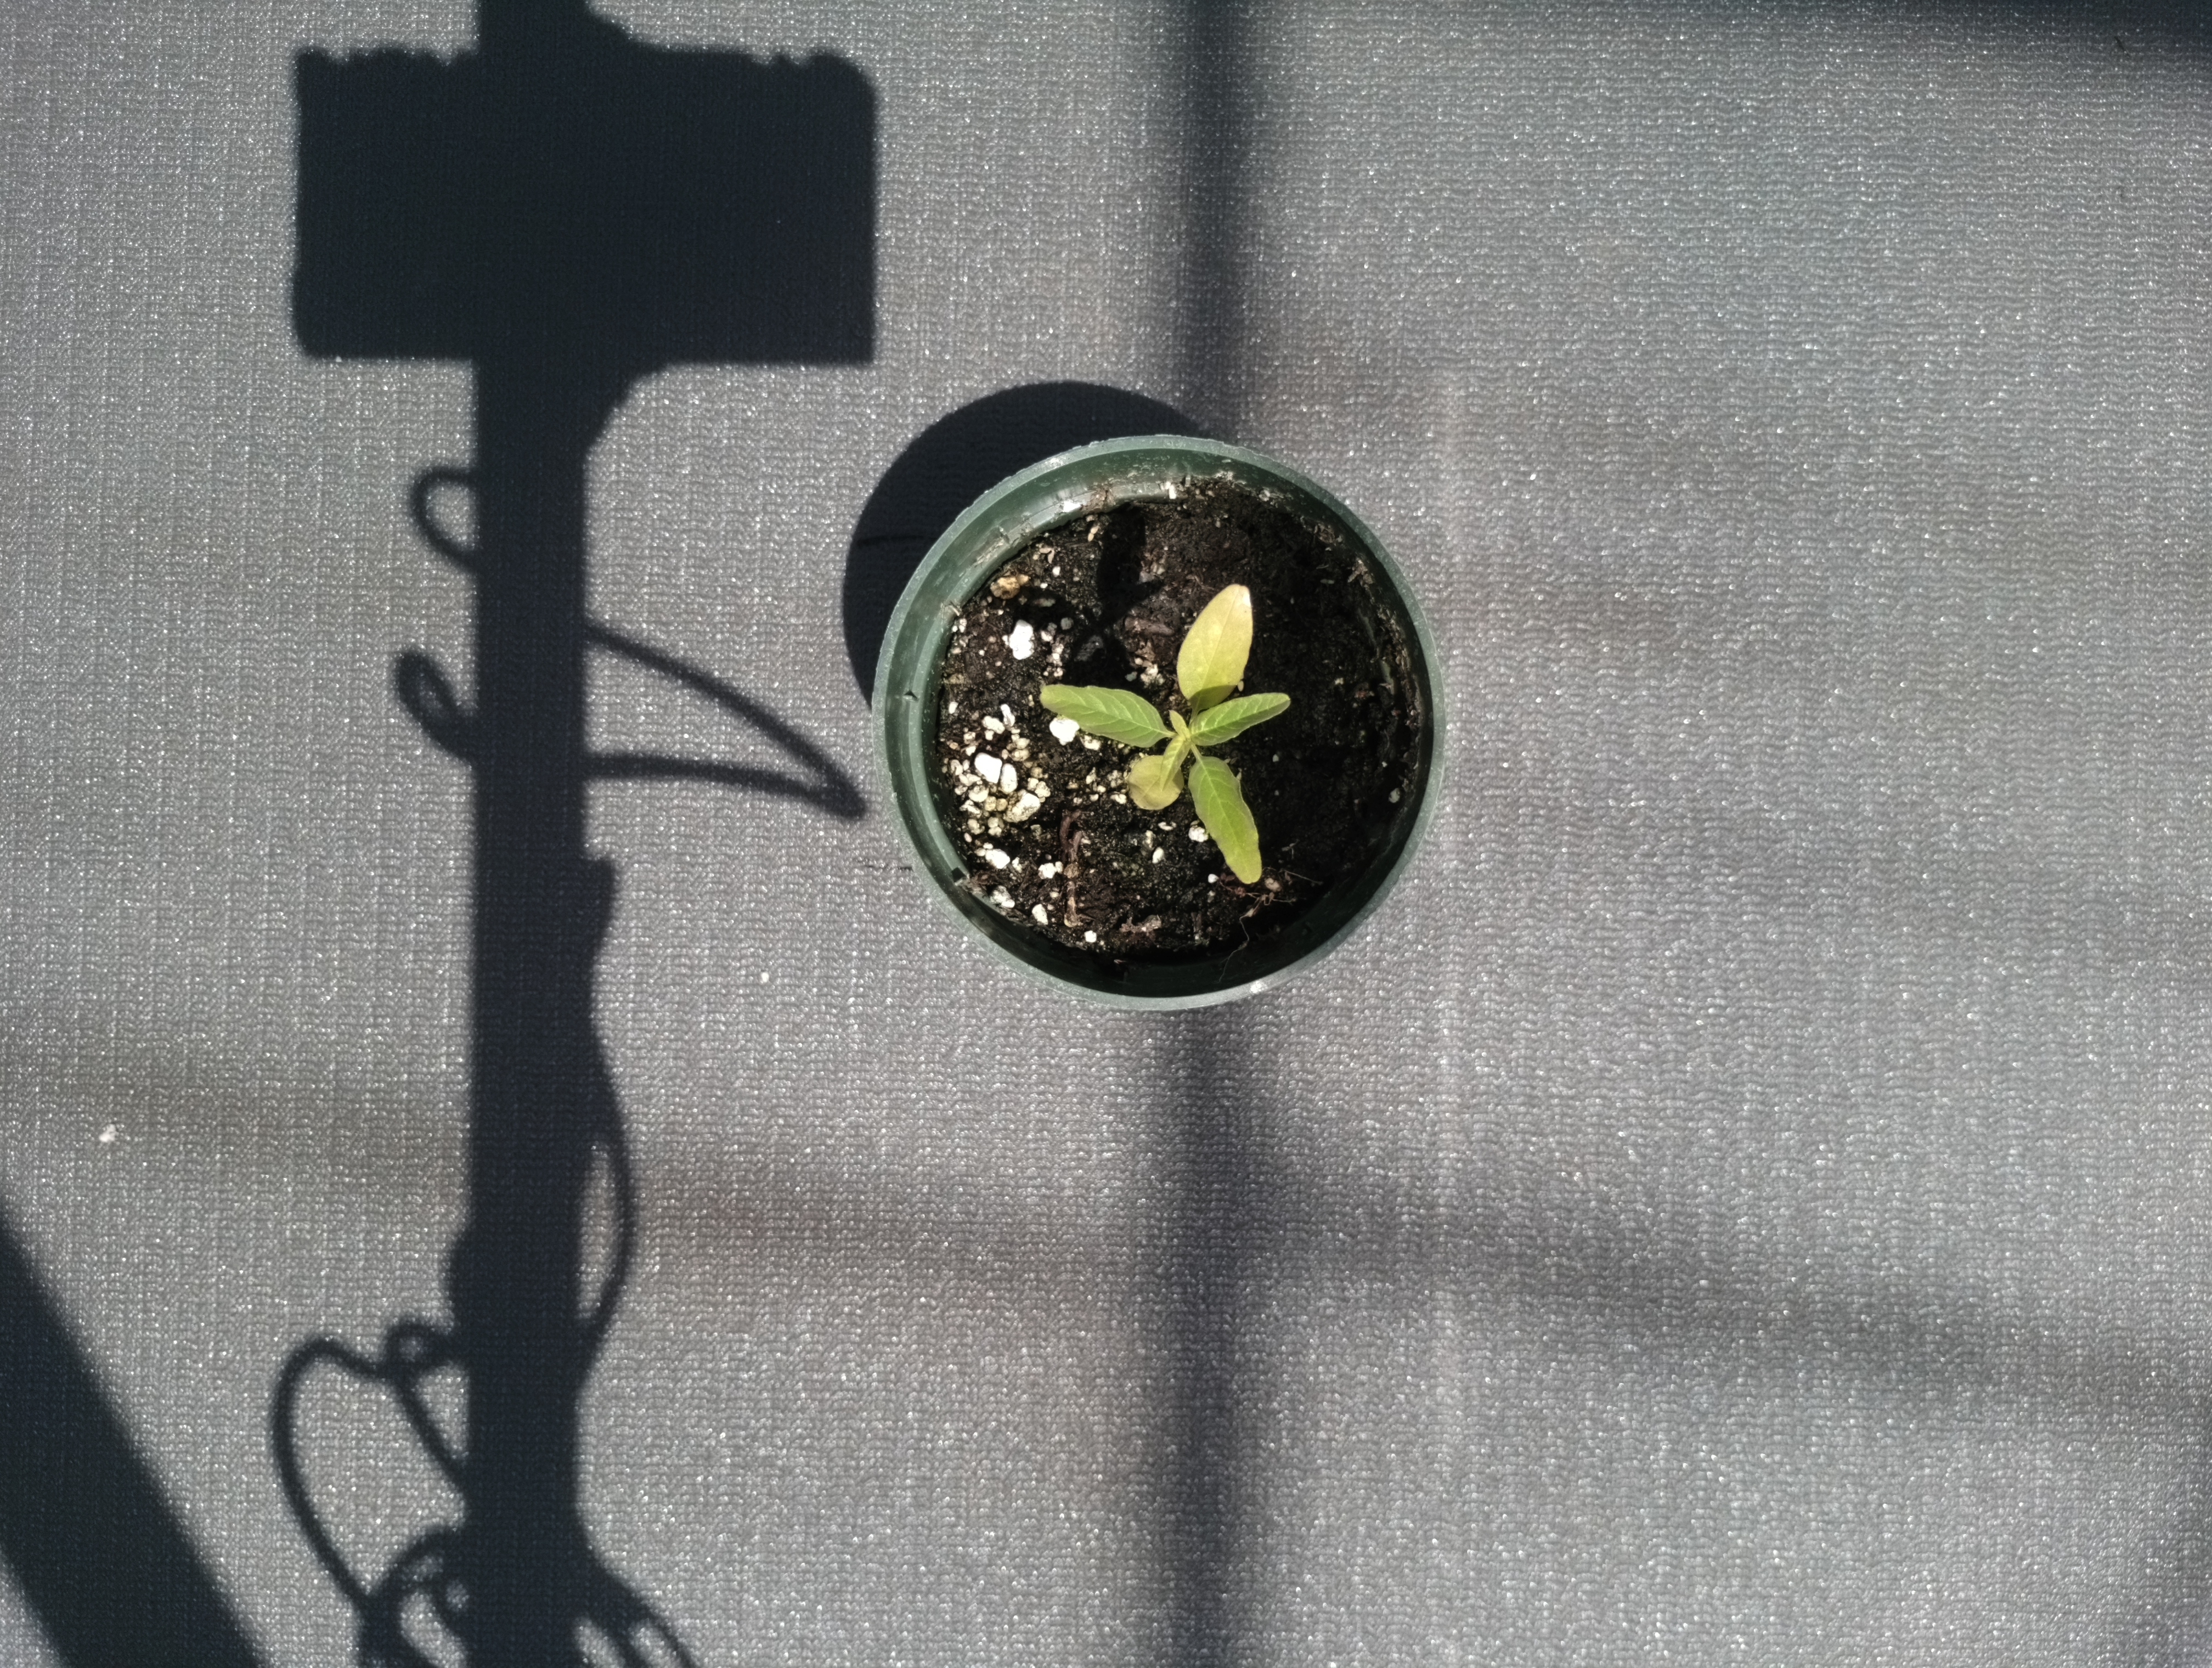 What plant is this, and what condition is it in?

waterhemp, chlorosis only
